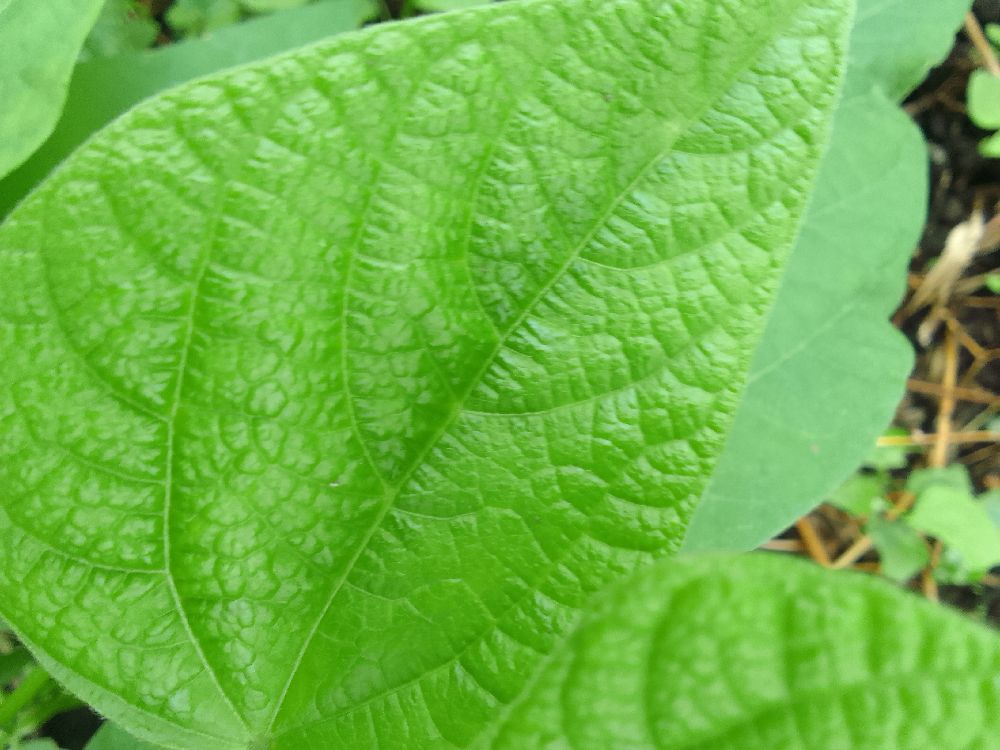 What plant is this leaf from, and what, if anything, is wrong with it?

common bean, healthy
